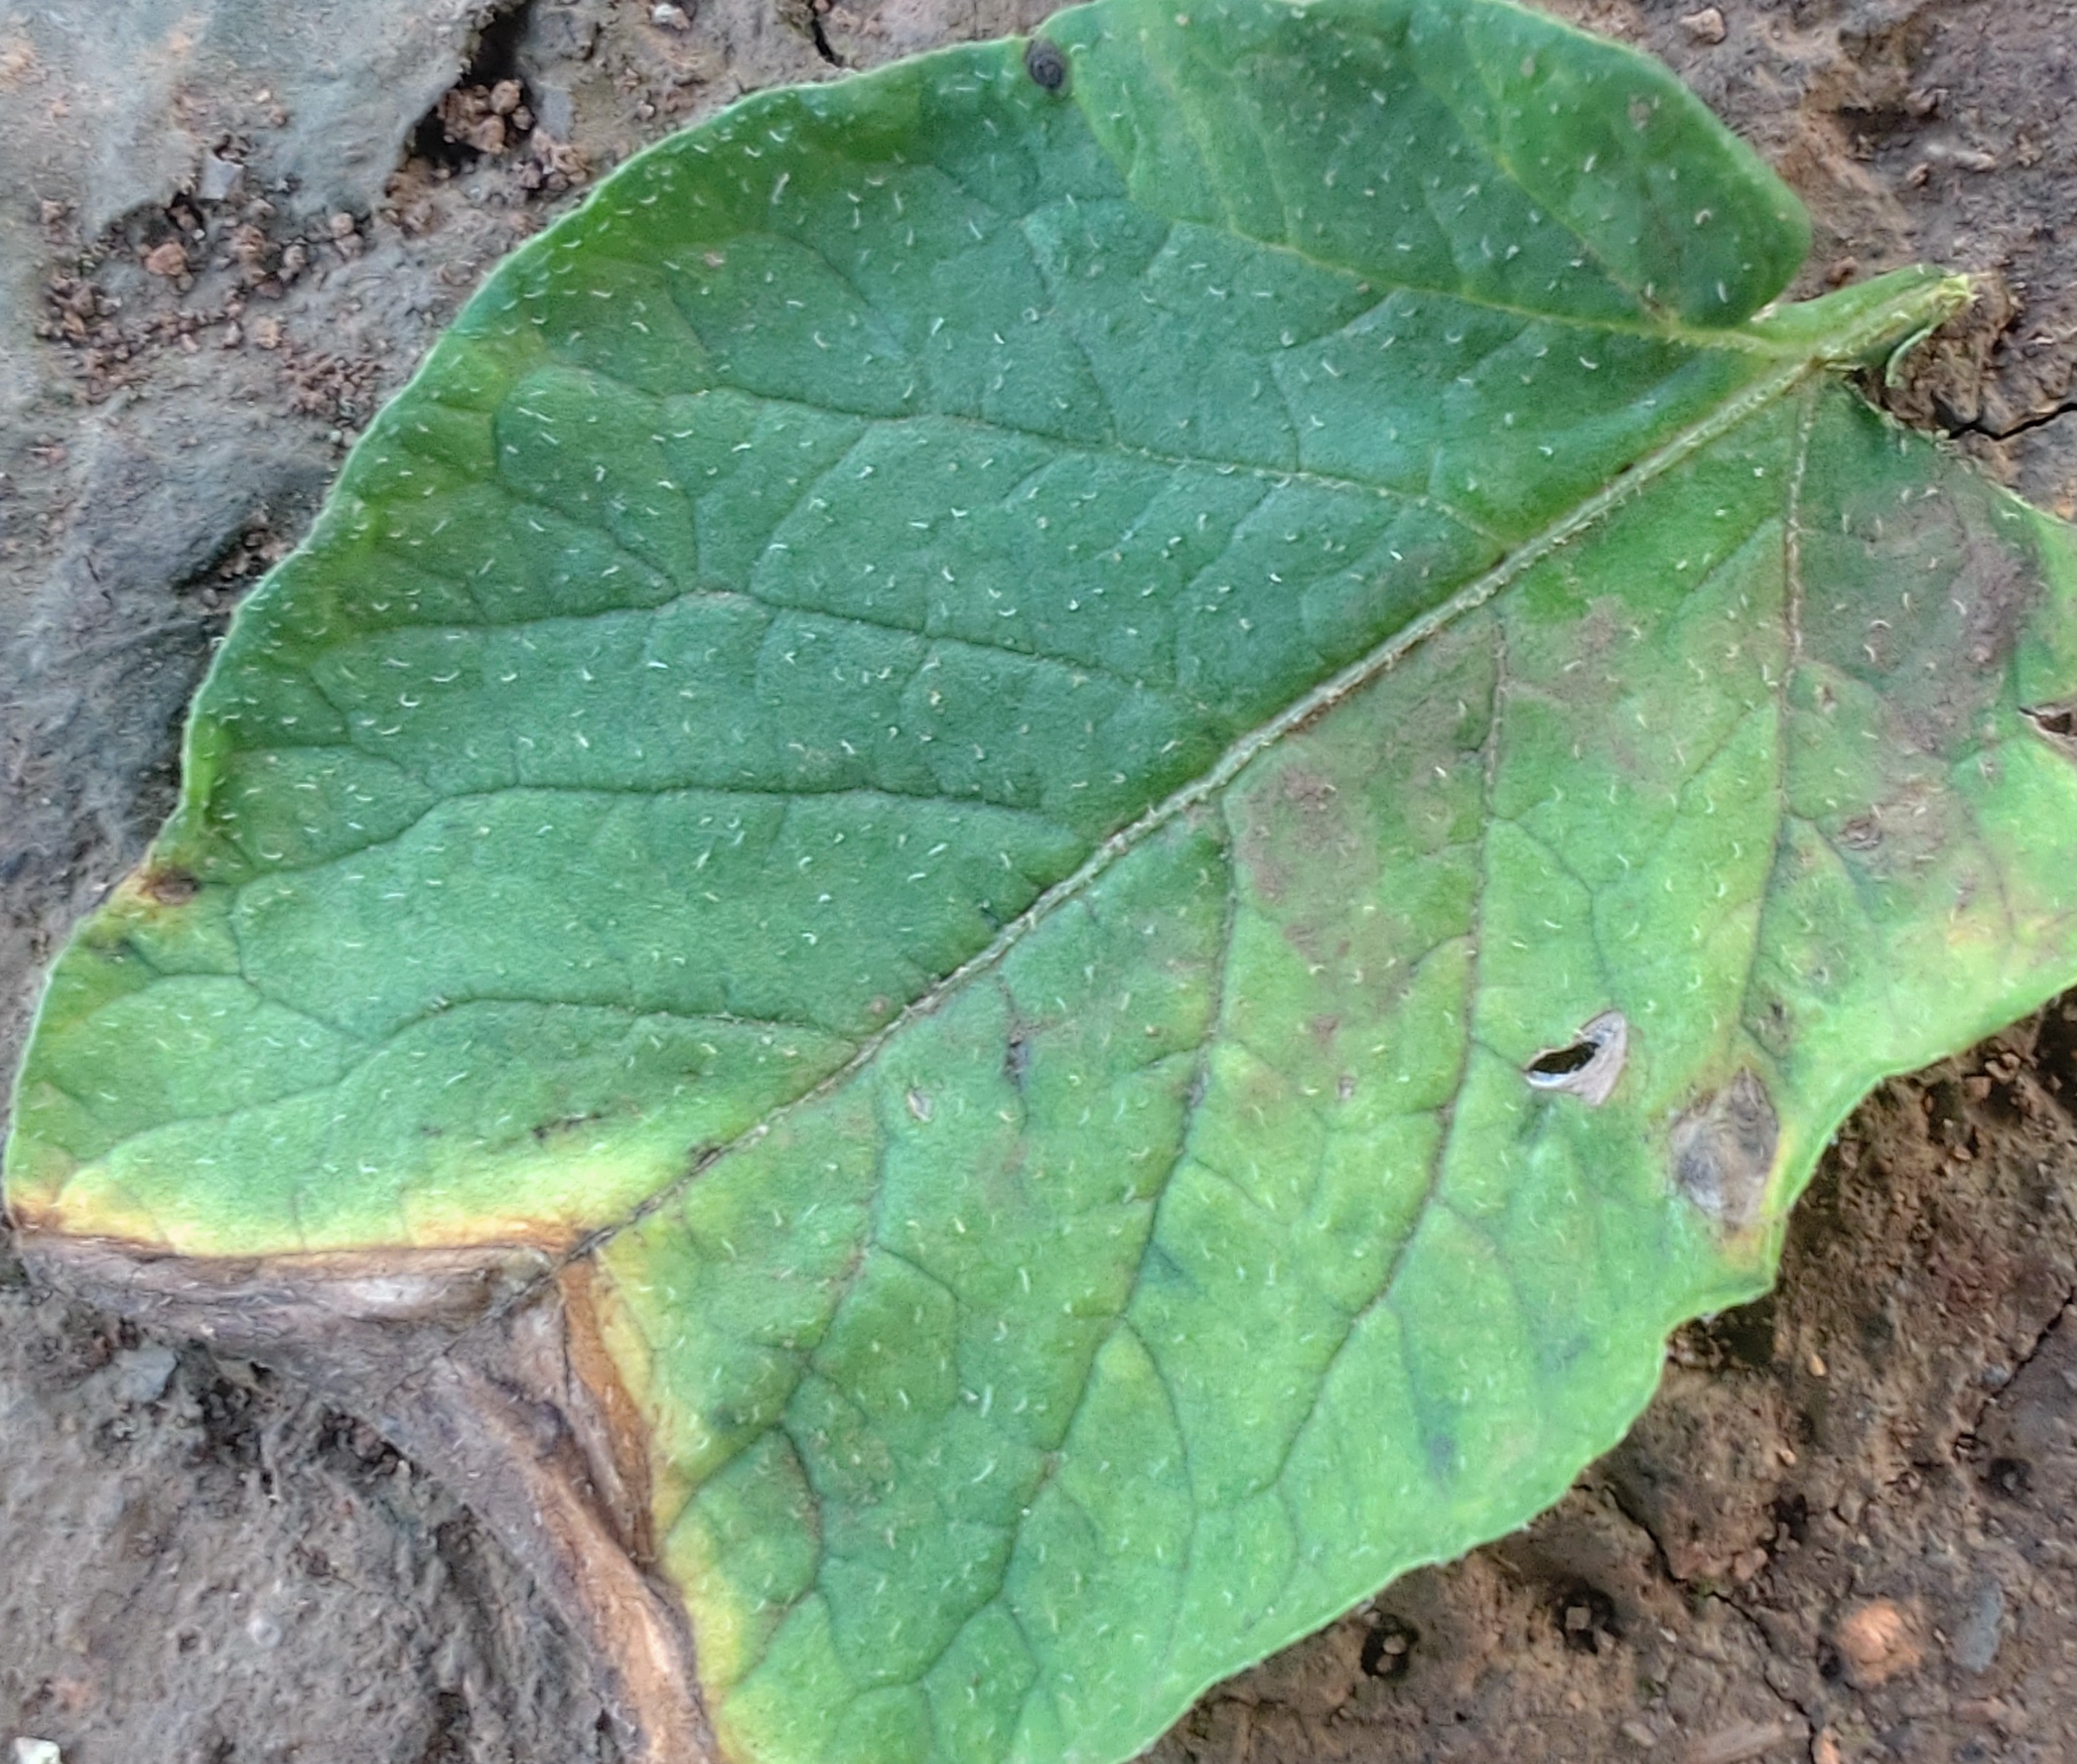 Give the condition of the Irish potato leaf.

early blight
